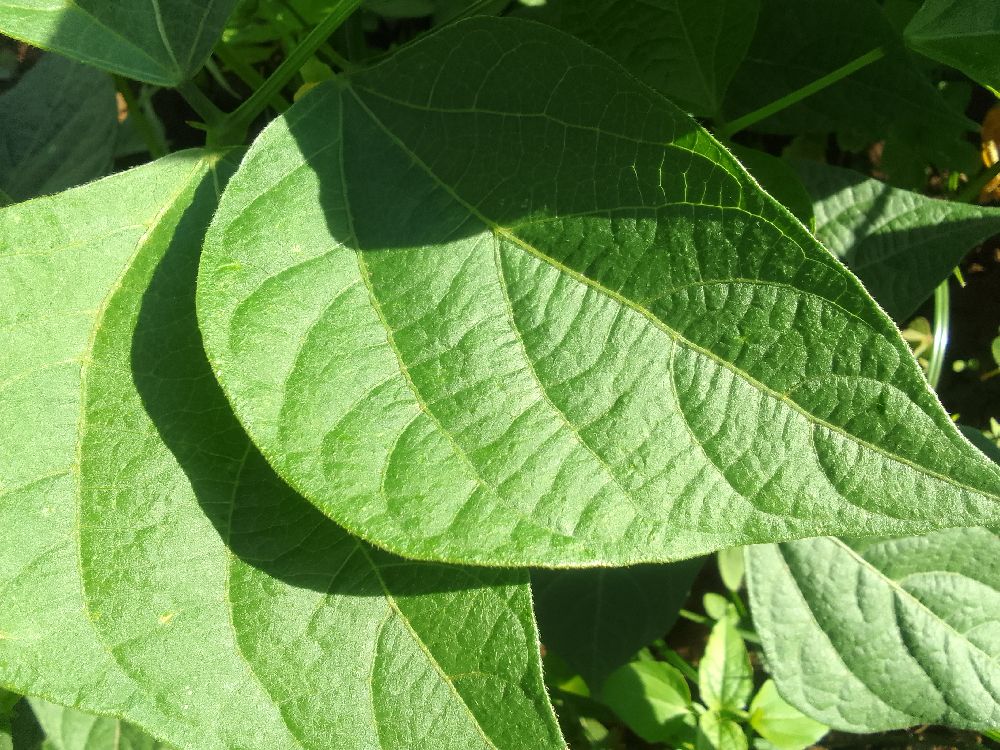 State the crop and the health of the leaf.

common bean, healthy
